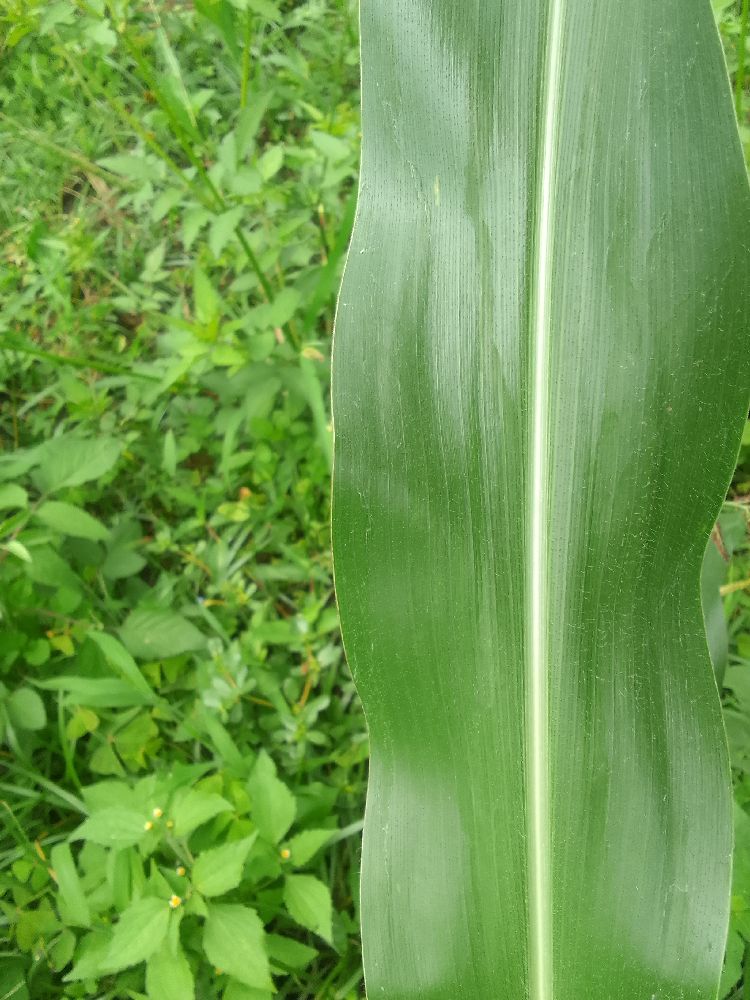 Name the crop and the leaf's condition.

maize, healthy
